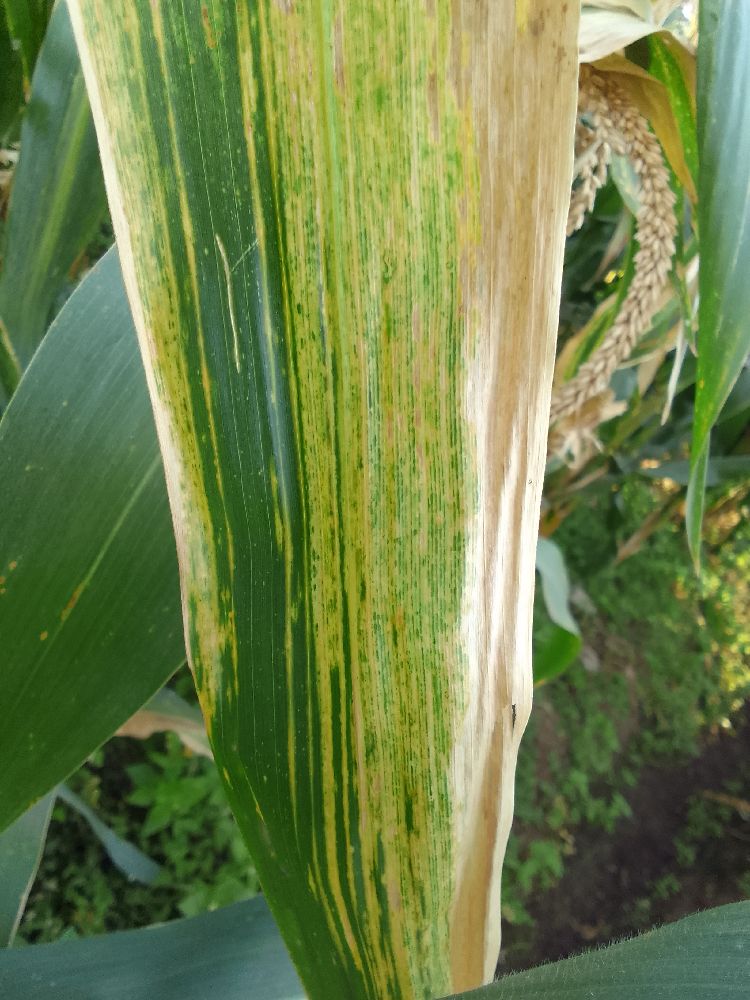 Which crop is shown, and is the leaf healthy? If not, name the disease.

maize, maize lethal necrosis
